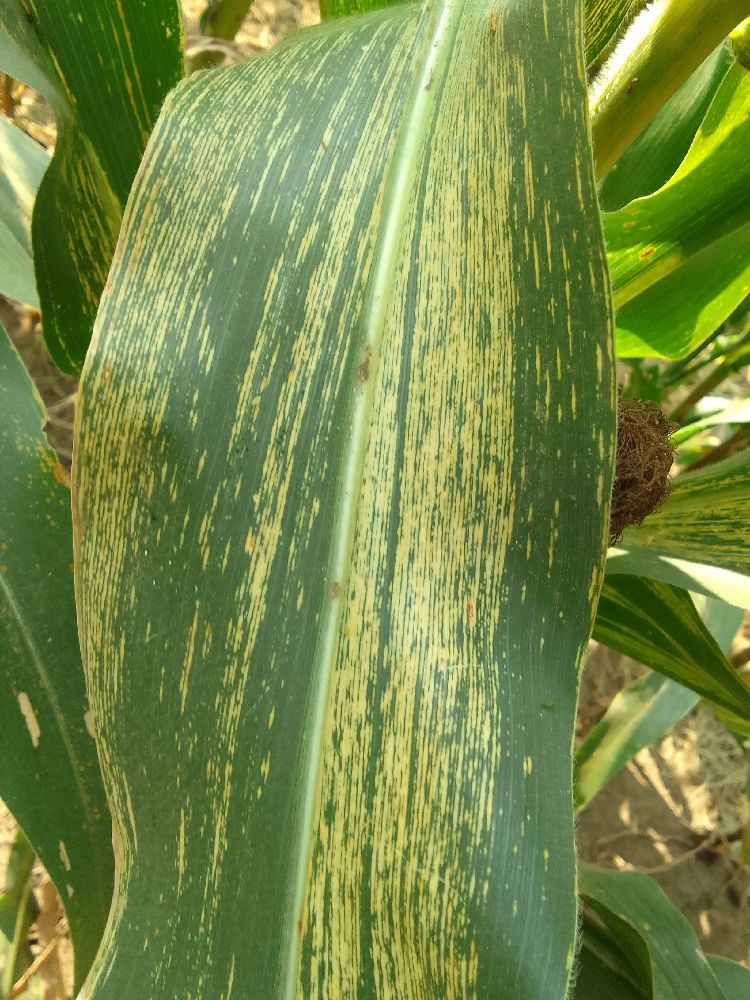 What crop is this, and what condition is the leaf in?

maize, maize streak virus
